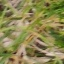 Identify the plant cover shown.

grass
